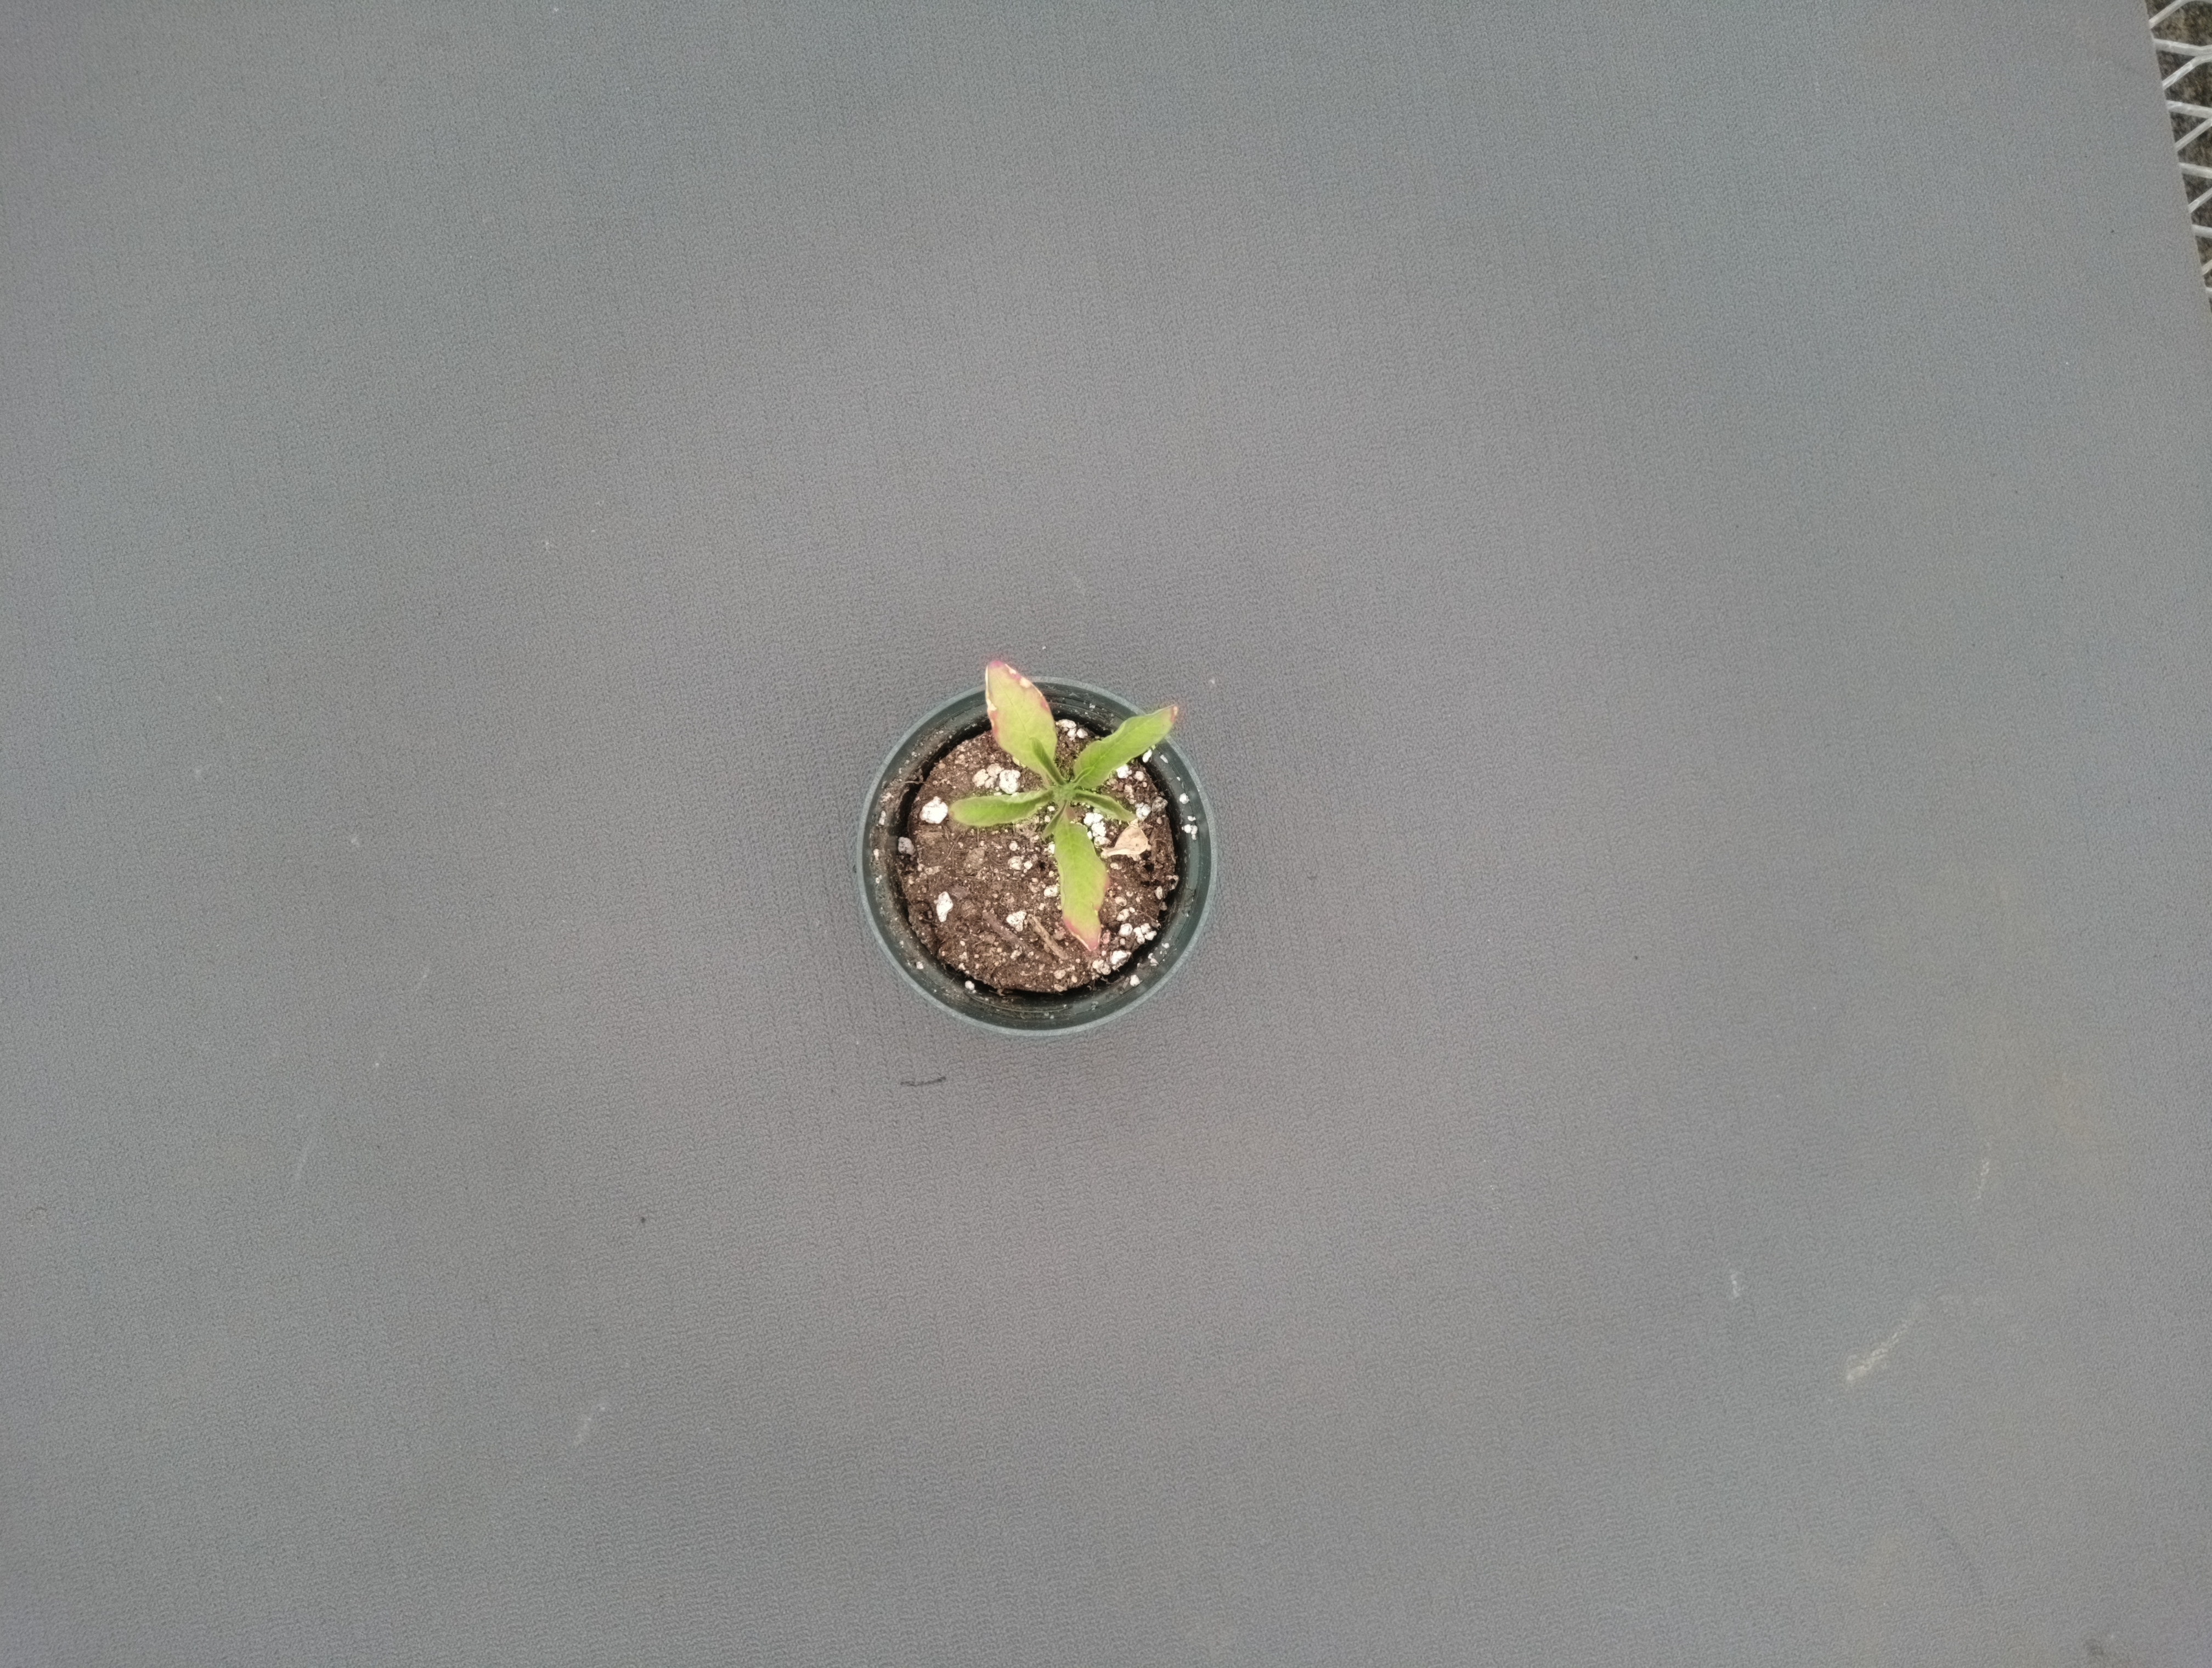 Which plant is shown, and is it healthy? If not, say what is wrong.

waterhemp, healthy untreated
